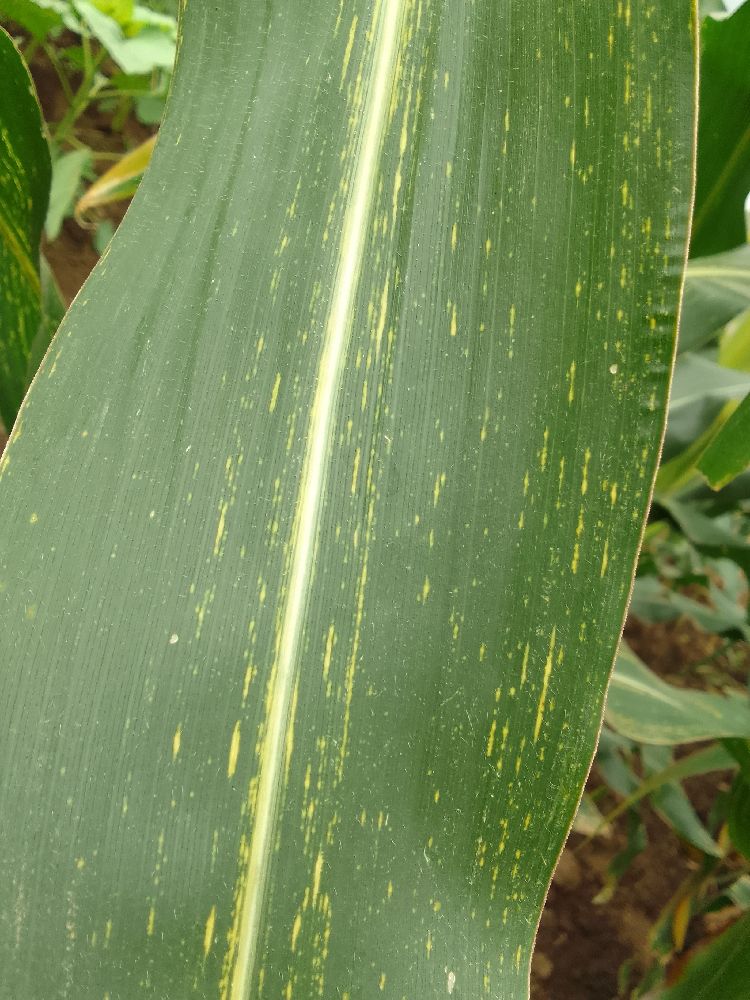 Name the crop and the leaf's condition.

maize, maize streak virus
